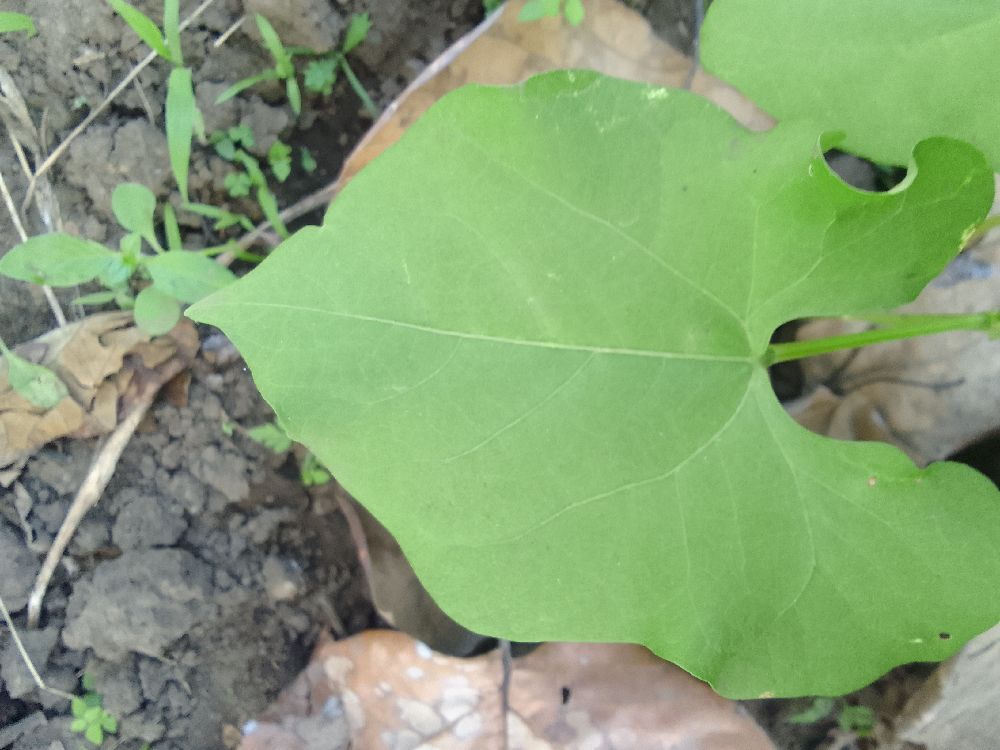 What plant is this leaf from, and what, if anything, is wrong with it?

common bean, healthy
